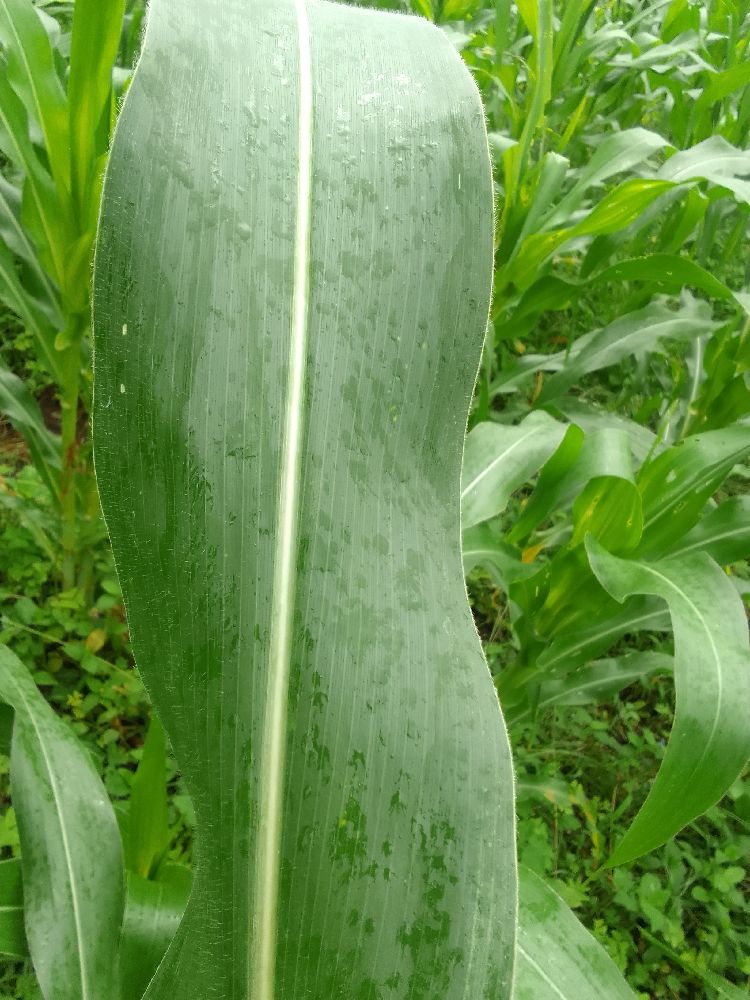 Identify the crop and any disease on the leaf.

maize, healthy
